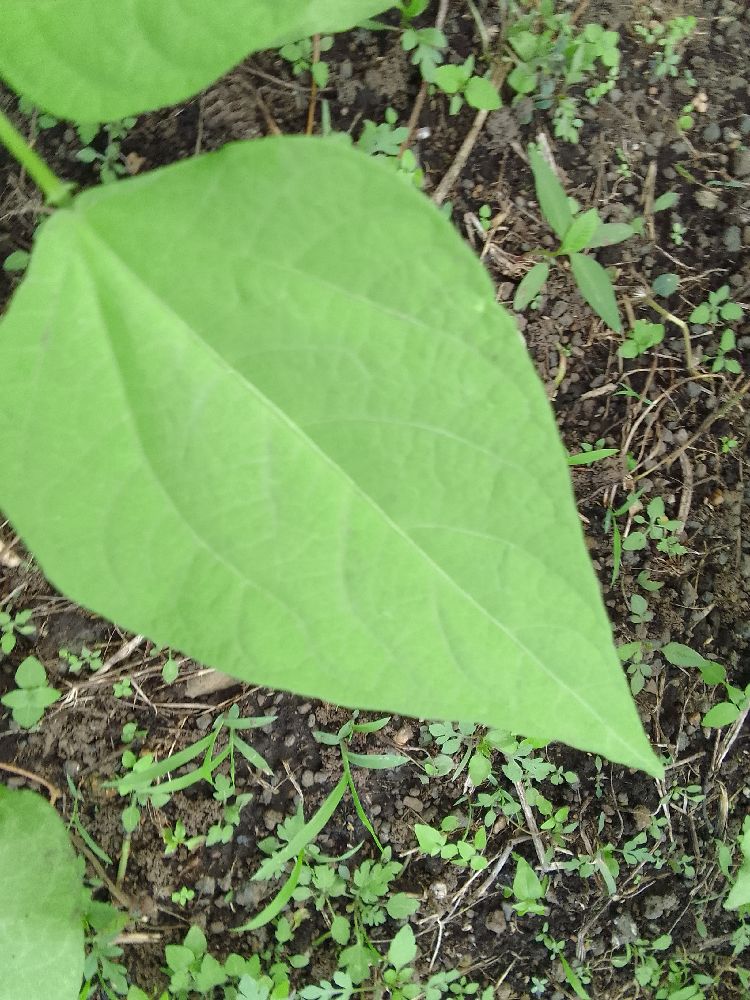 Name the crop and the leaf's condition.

common bean, healthy
